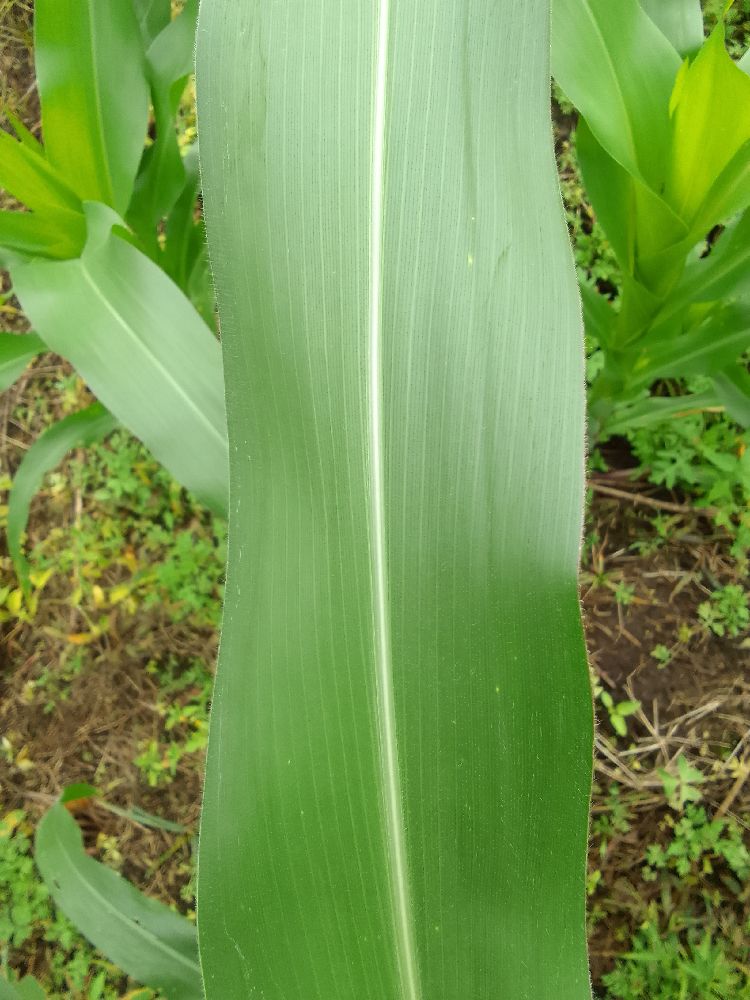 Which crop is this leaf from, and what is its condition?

maize, healthy
